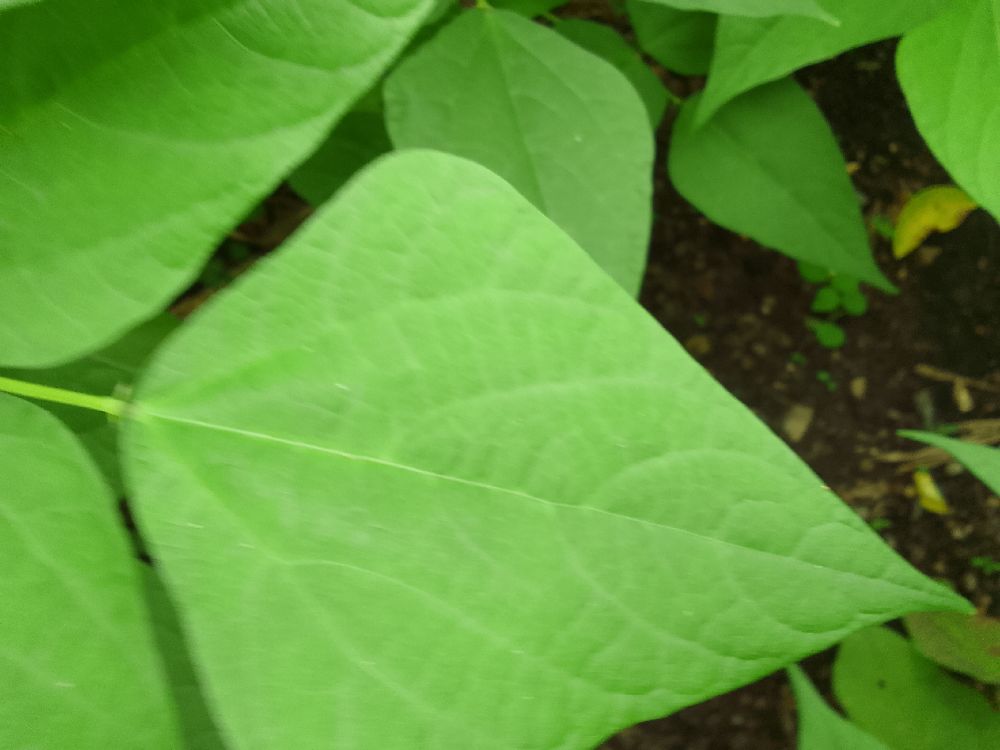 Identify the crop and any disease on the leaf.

common bean, healthy
